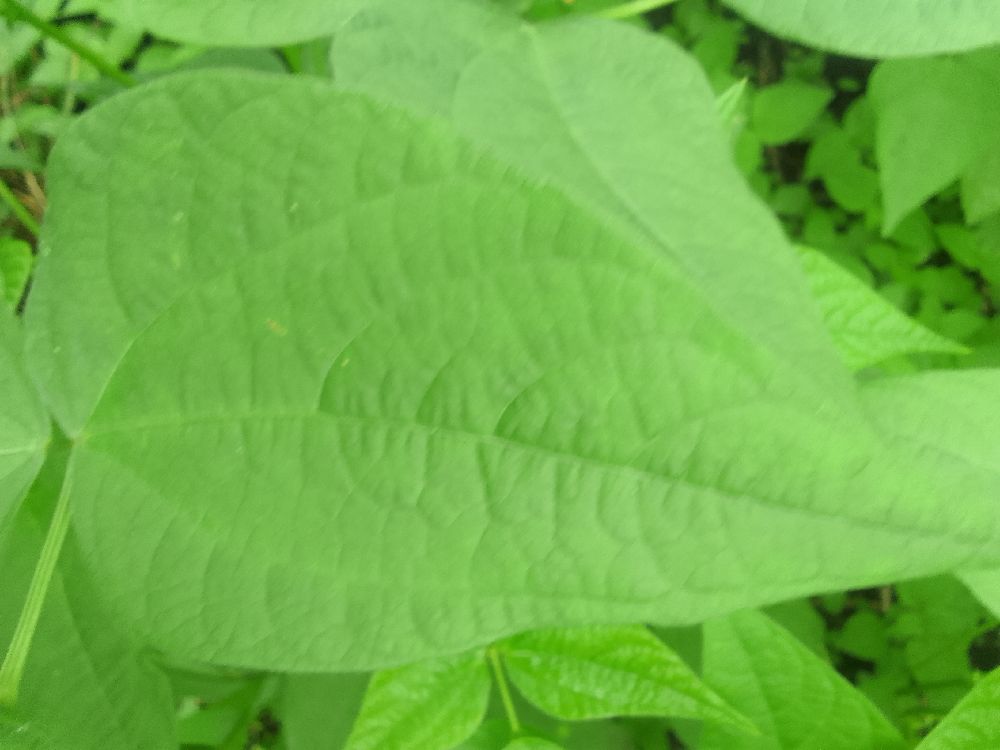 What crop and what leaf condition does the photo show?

common bean, healthy
